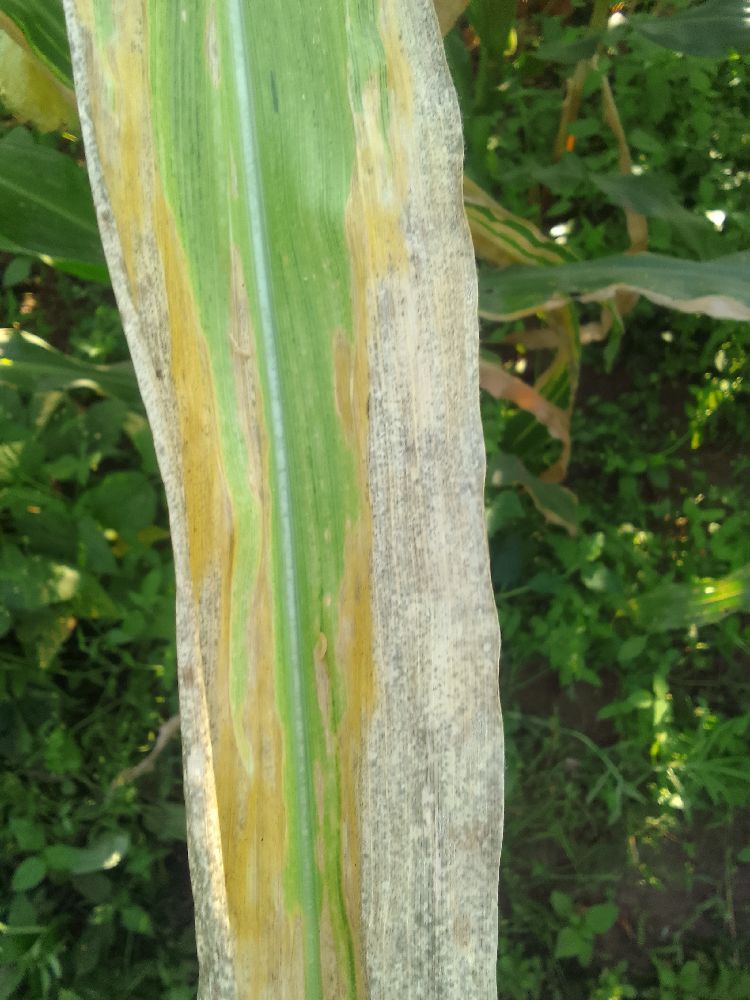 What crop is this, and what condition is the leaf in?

maize, maize lethal necrosis
